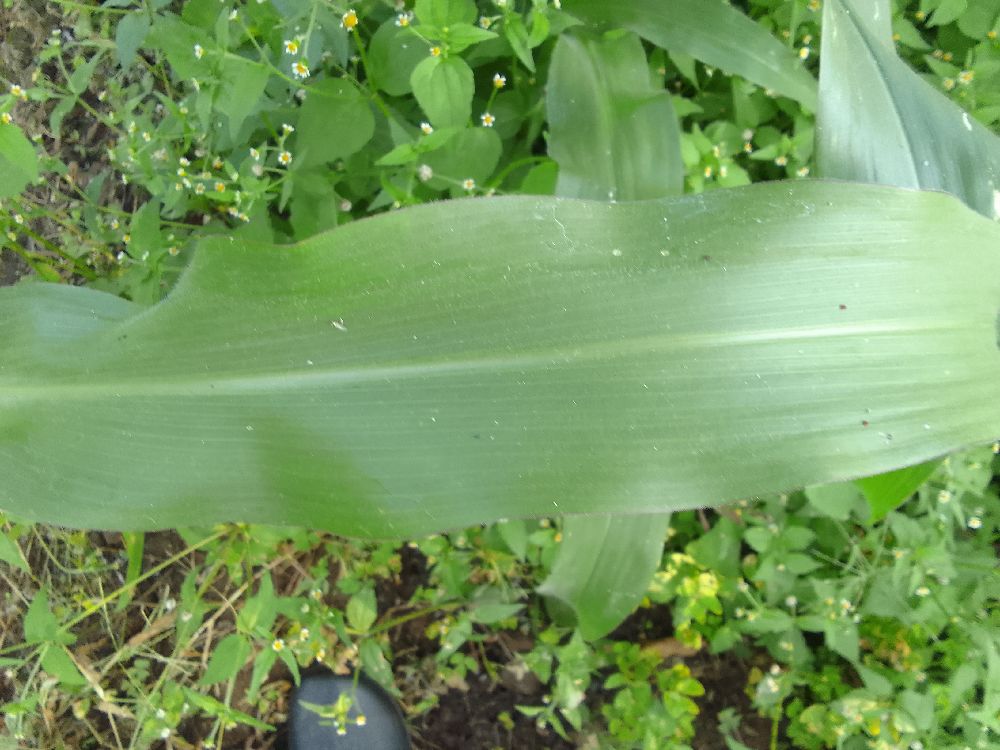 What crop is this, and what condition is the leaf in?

maize, healthy
